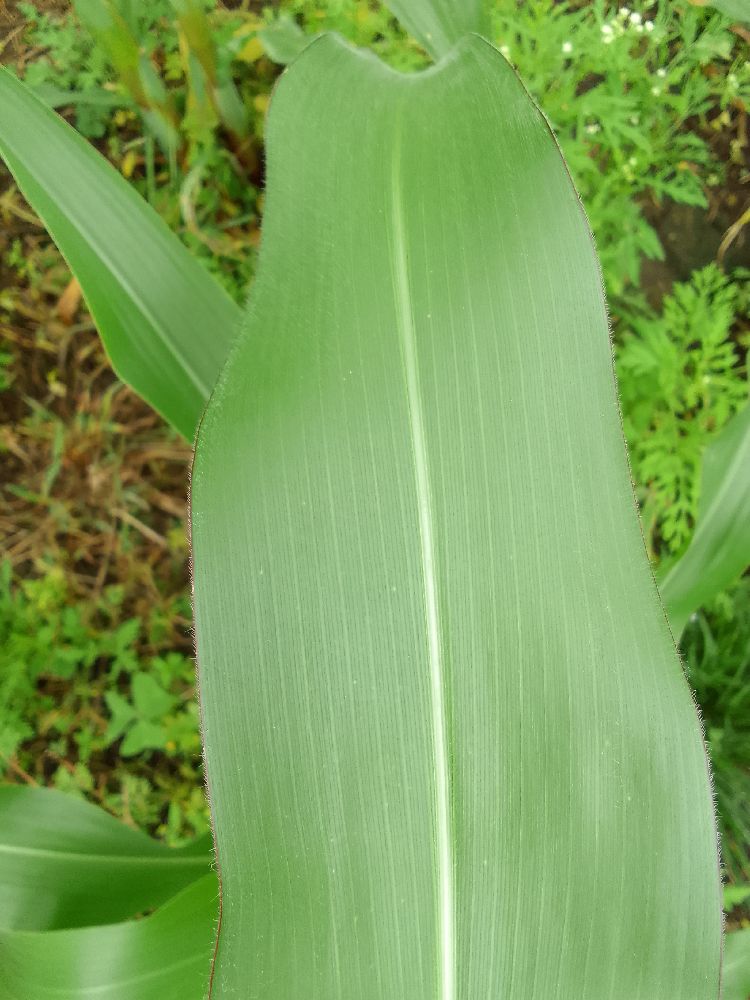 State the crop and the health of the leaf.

maize, healthy
